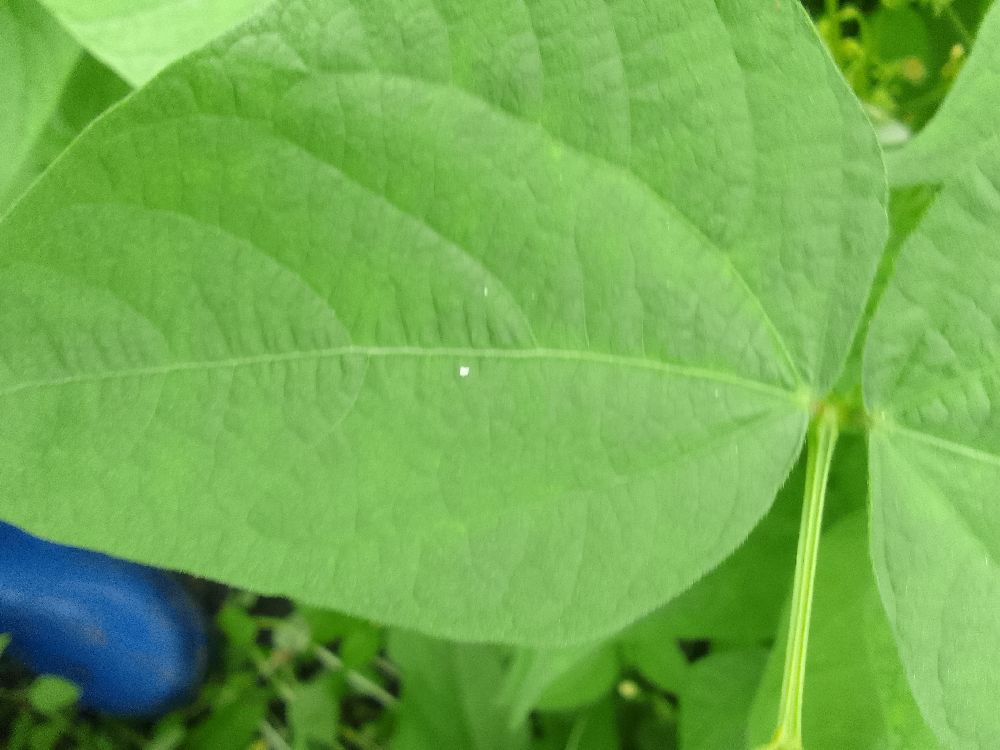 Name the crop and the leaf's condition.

common bean, healthy
